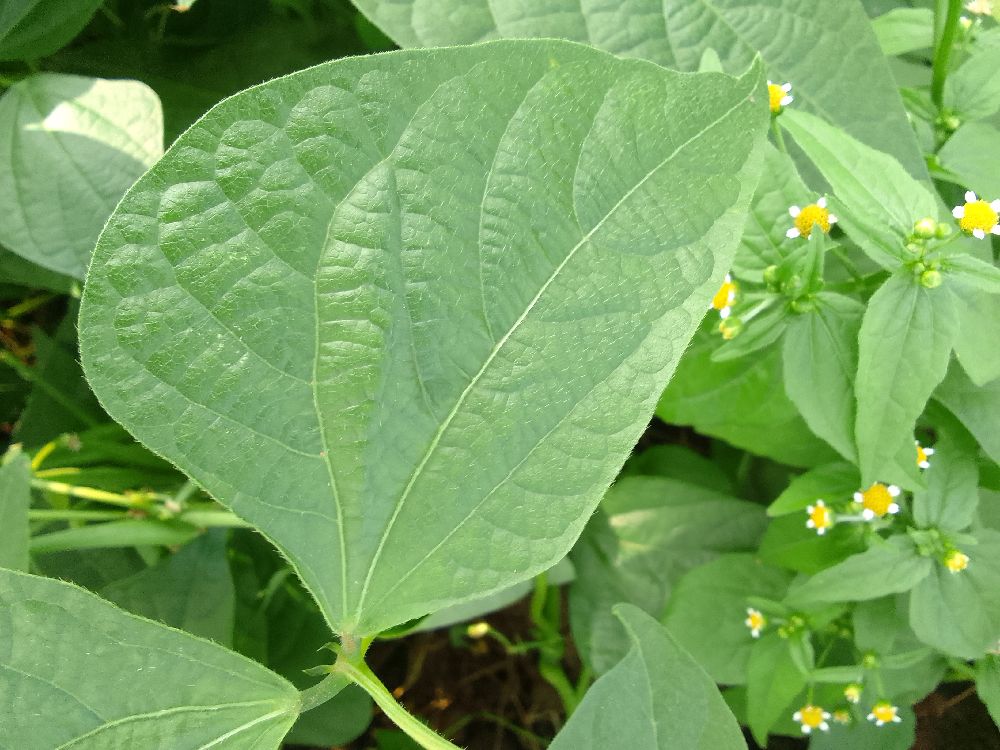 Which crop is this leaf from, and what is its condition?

common bean, healthy
